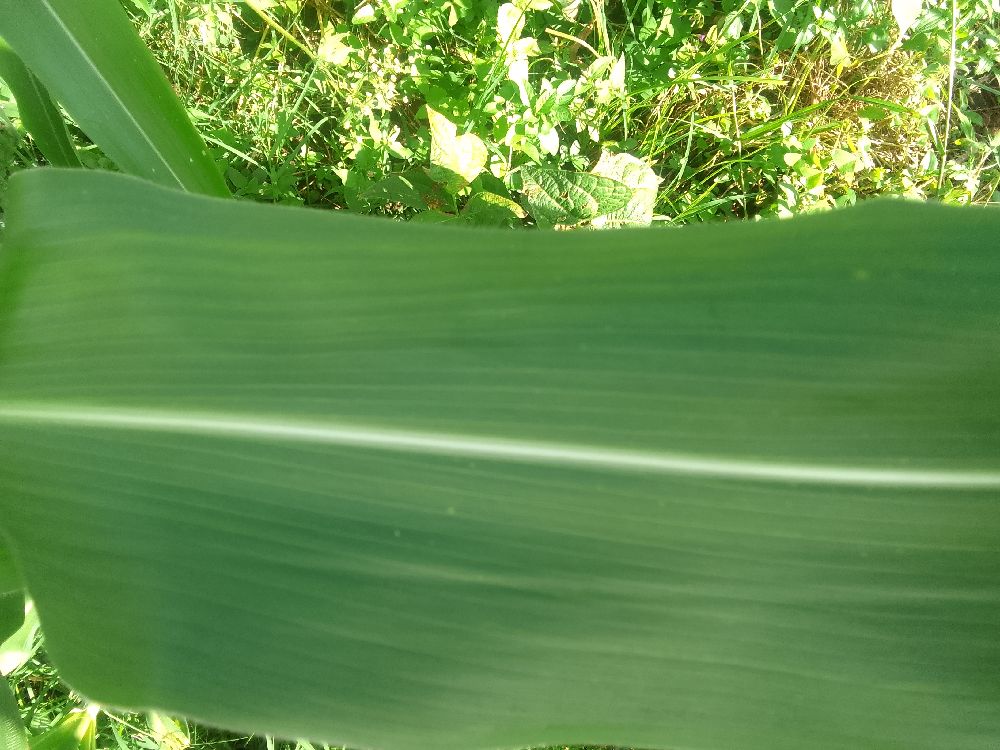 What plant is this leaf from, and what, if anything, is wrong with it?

maize, healthy
